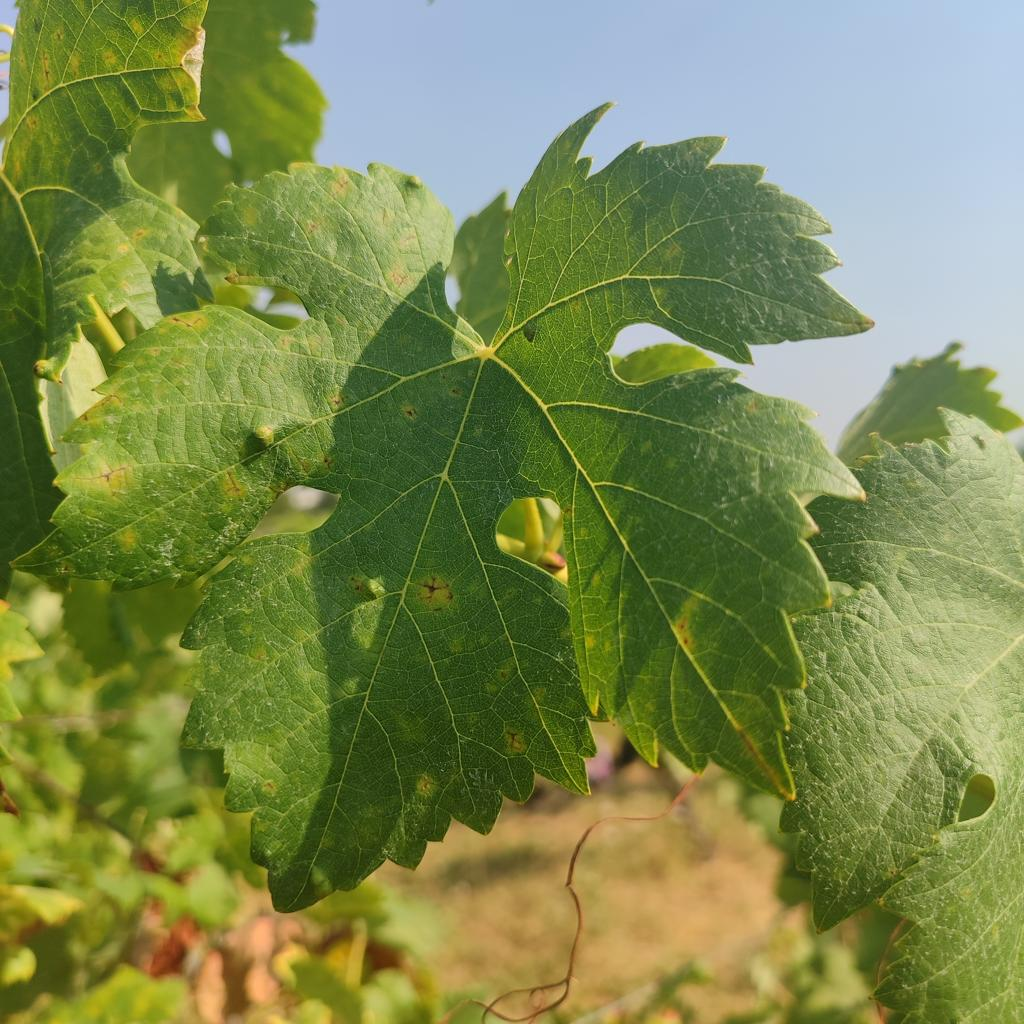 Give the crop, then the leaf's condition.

grapevine, esca complex
